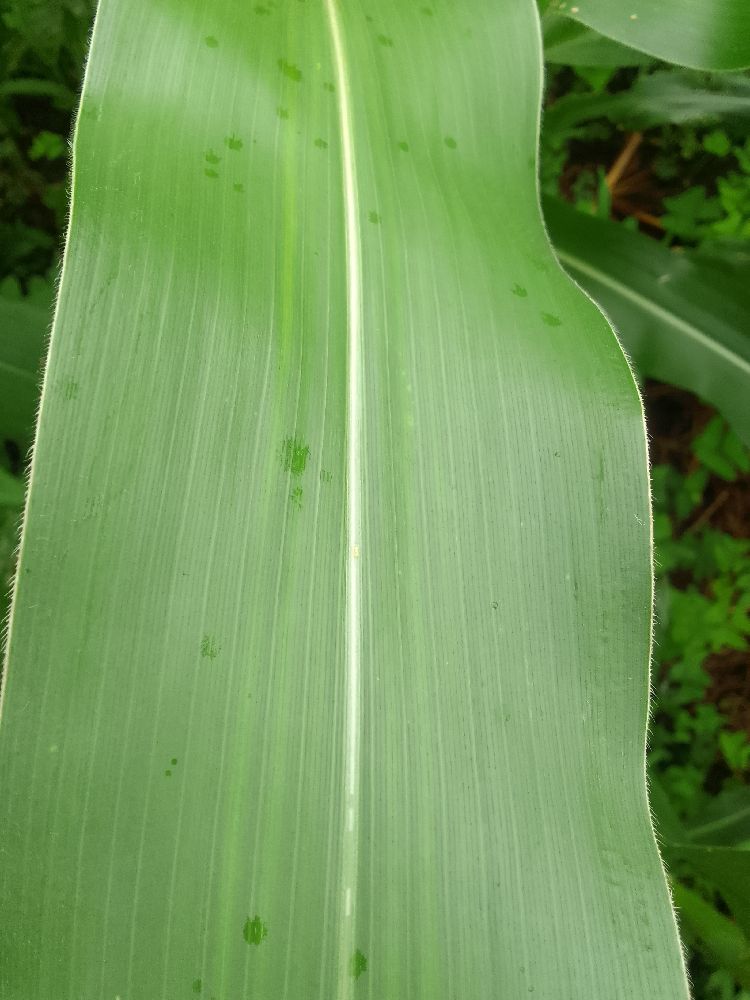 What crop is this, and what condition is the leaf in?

maize, healthy
